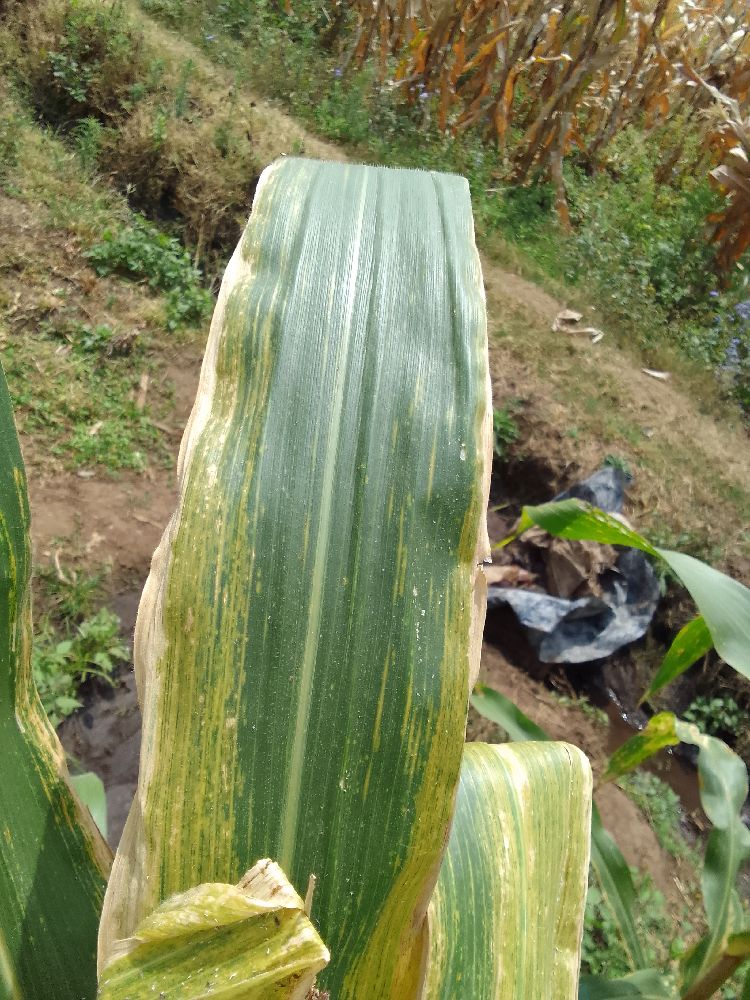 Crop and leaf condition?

maize, maize lethal necrosis
